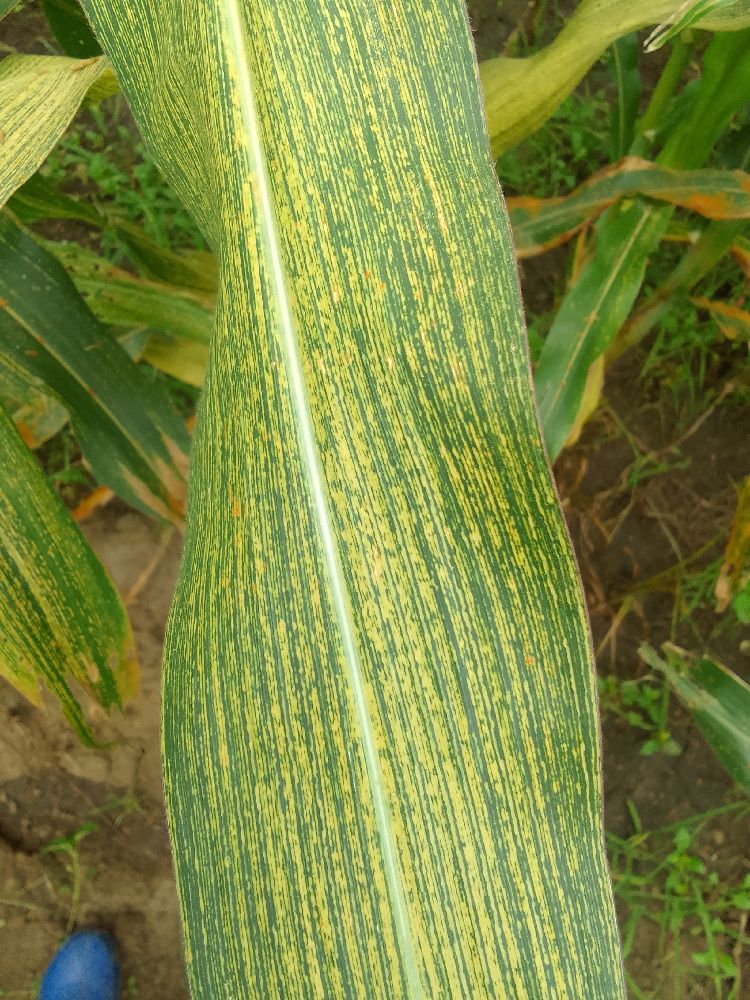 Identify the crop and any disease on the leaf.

maize, maize streak virus
